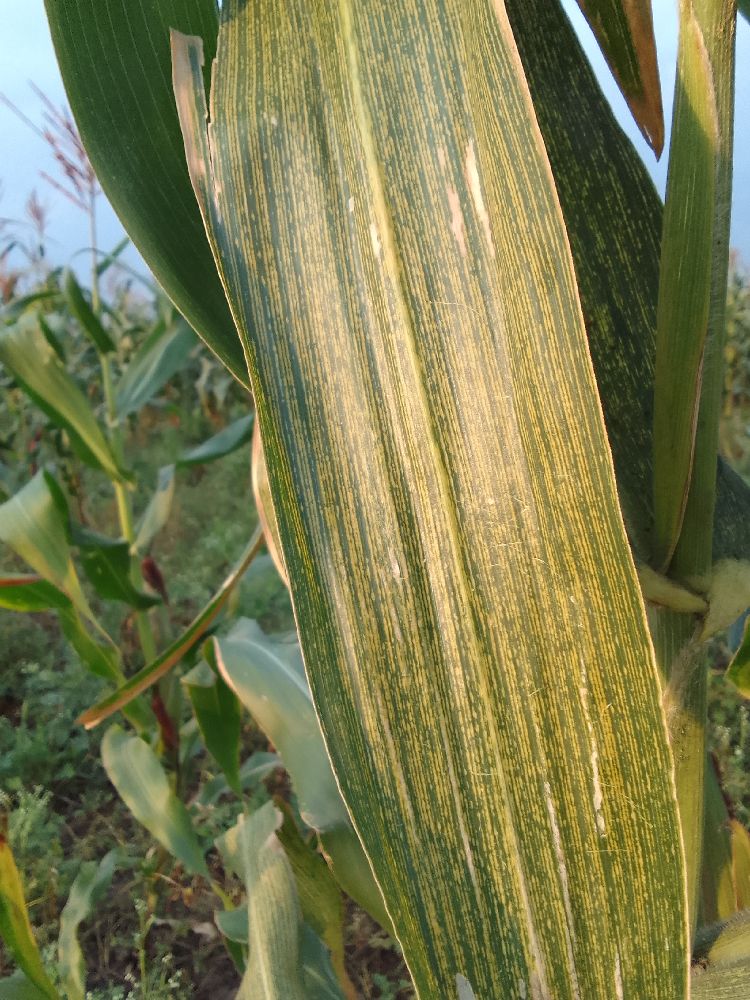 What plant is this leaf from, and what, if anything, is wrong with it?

maize, maize streak virus
